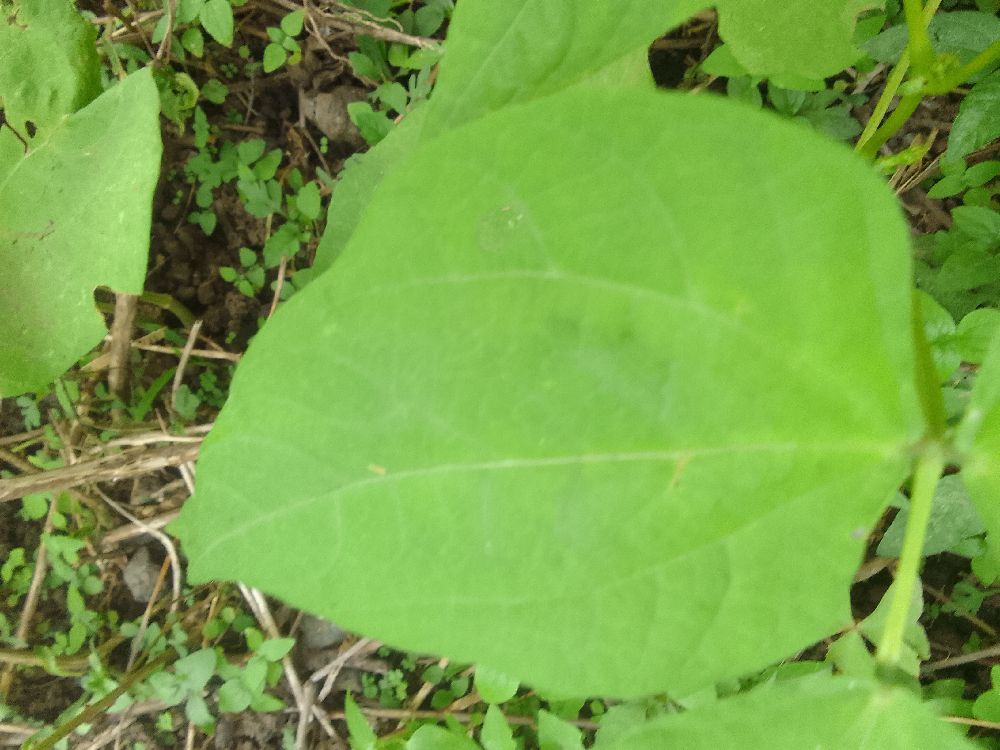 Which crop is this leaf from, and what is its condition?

common bean, healthy
